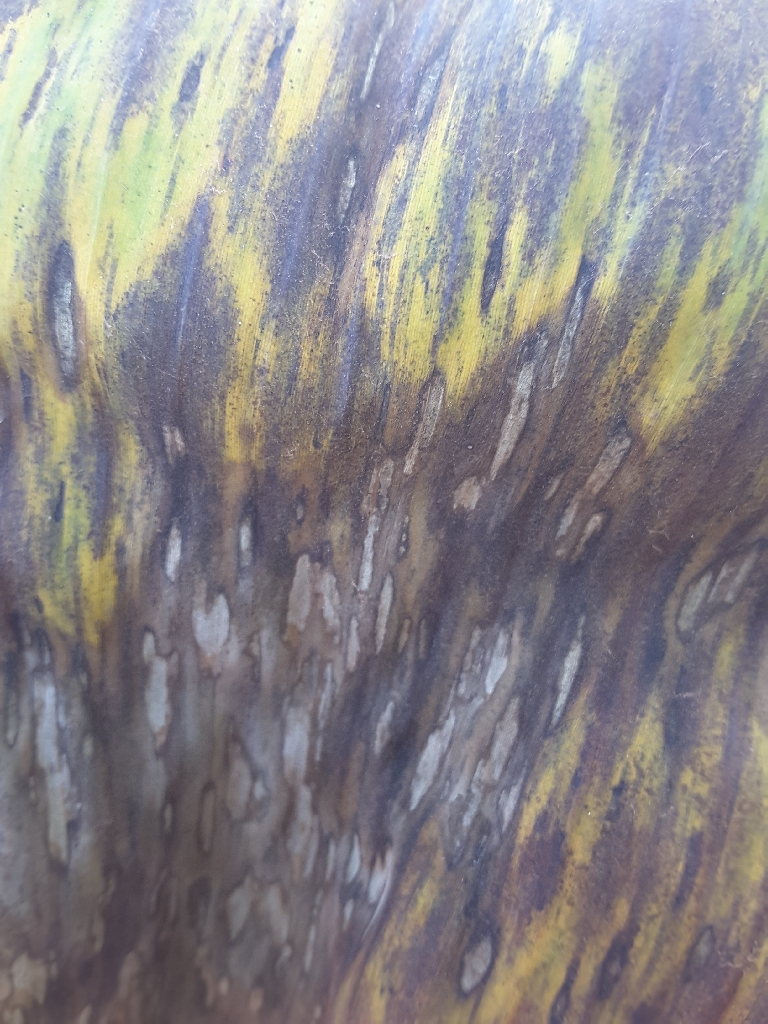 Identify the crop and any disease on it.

banana, black sigatoka
